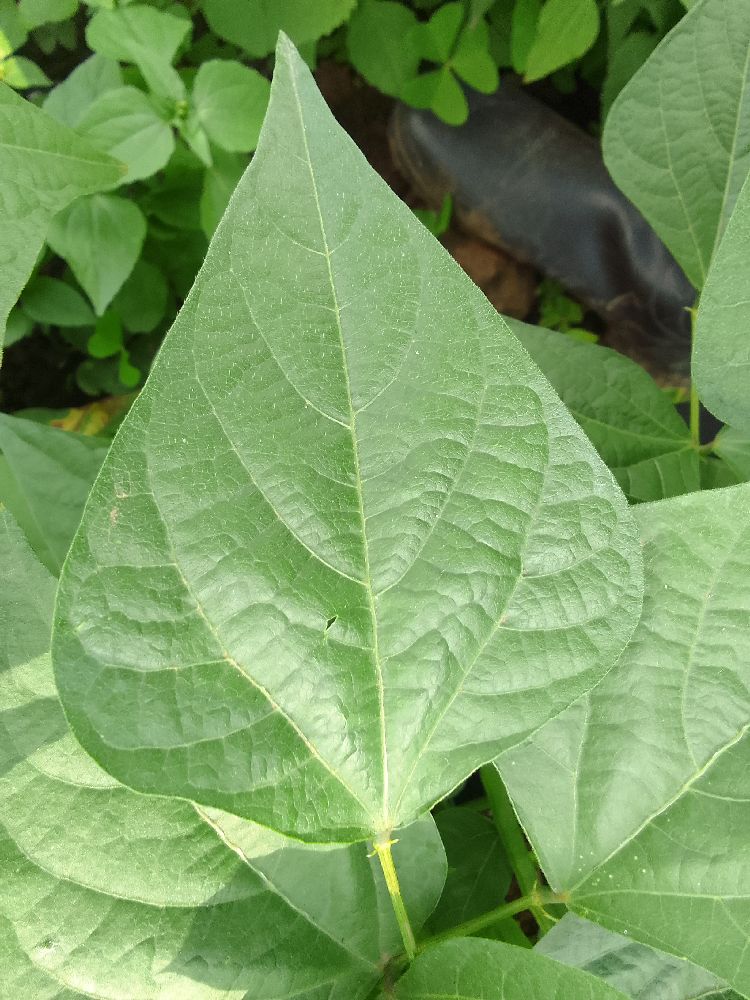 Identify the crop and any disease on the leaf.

common bean, healthy
